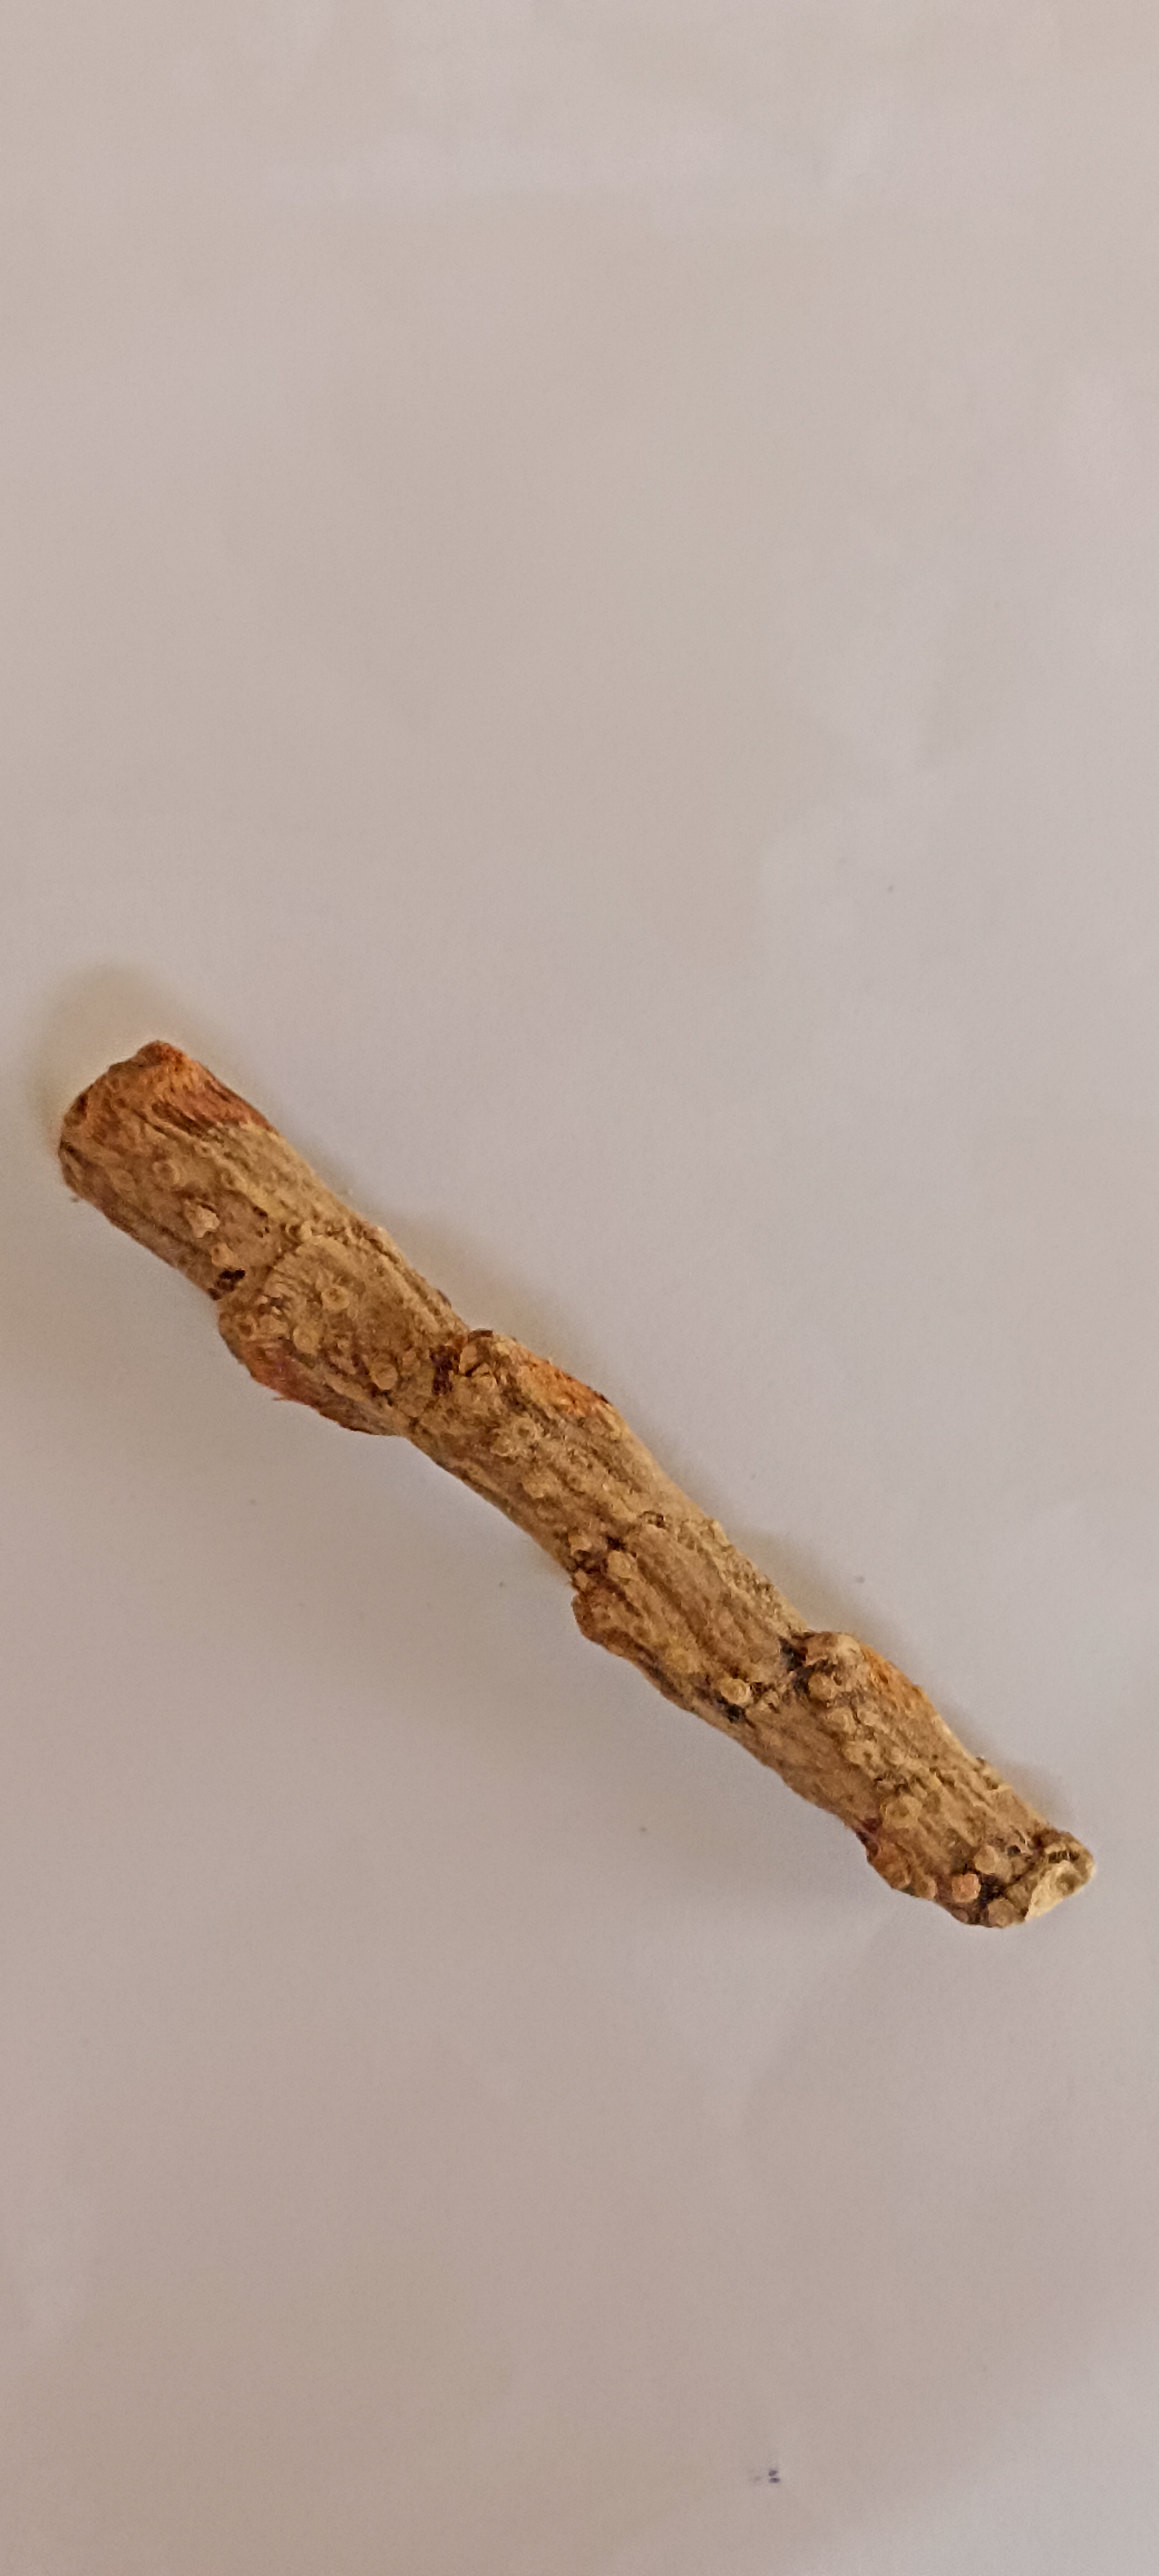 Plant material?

vekhand
